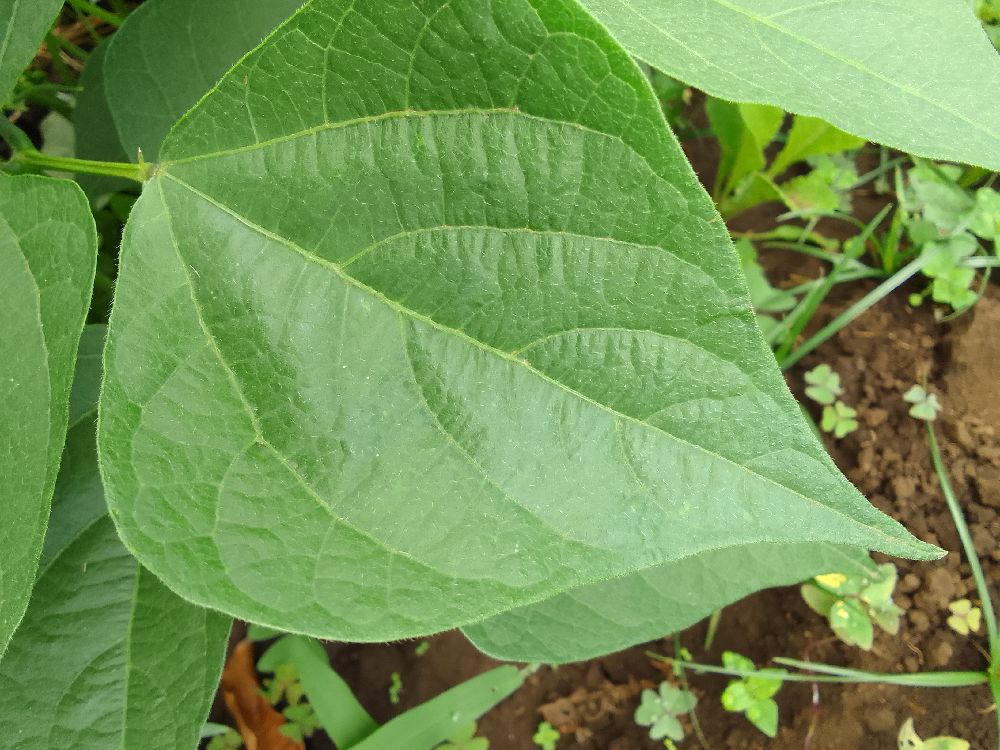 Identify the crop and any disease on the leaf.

common bean, healthy
